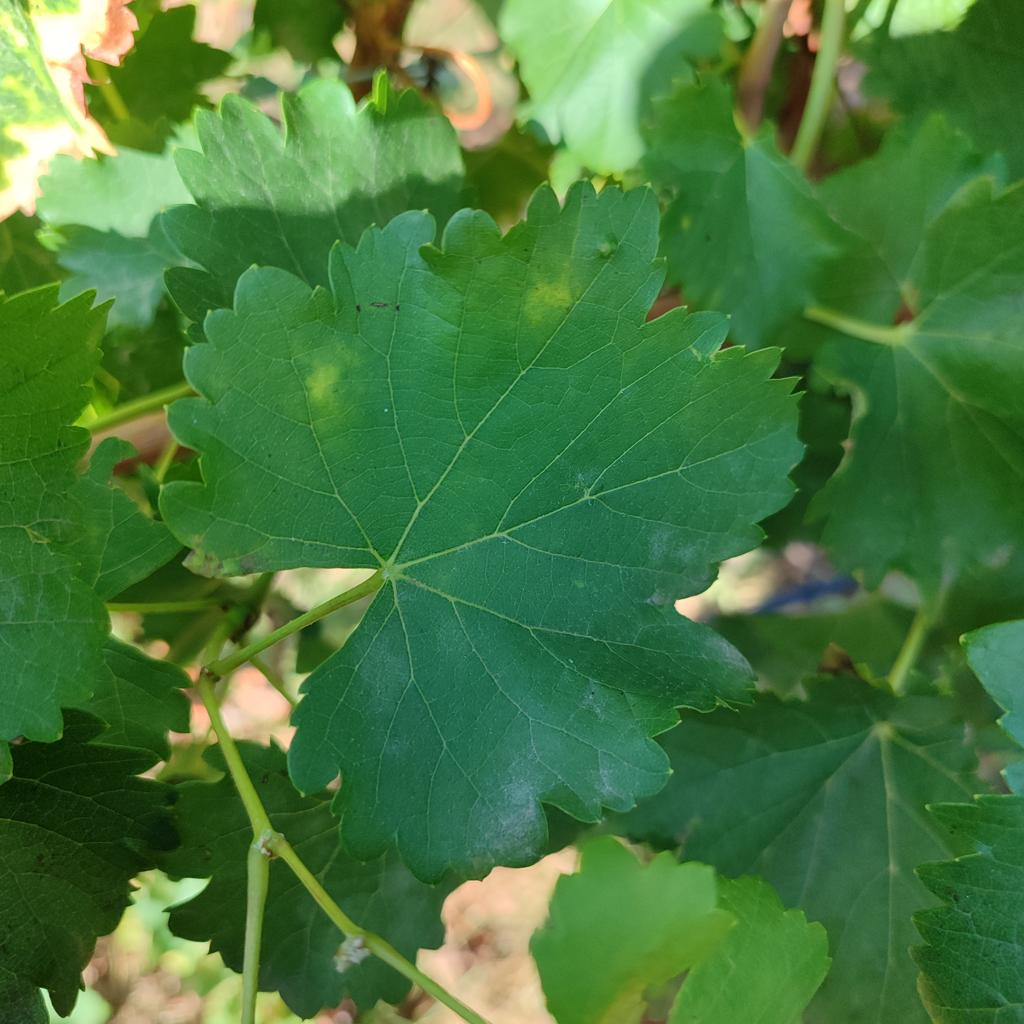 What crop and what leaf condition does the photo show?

grapevine, powdery mildew
